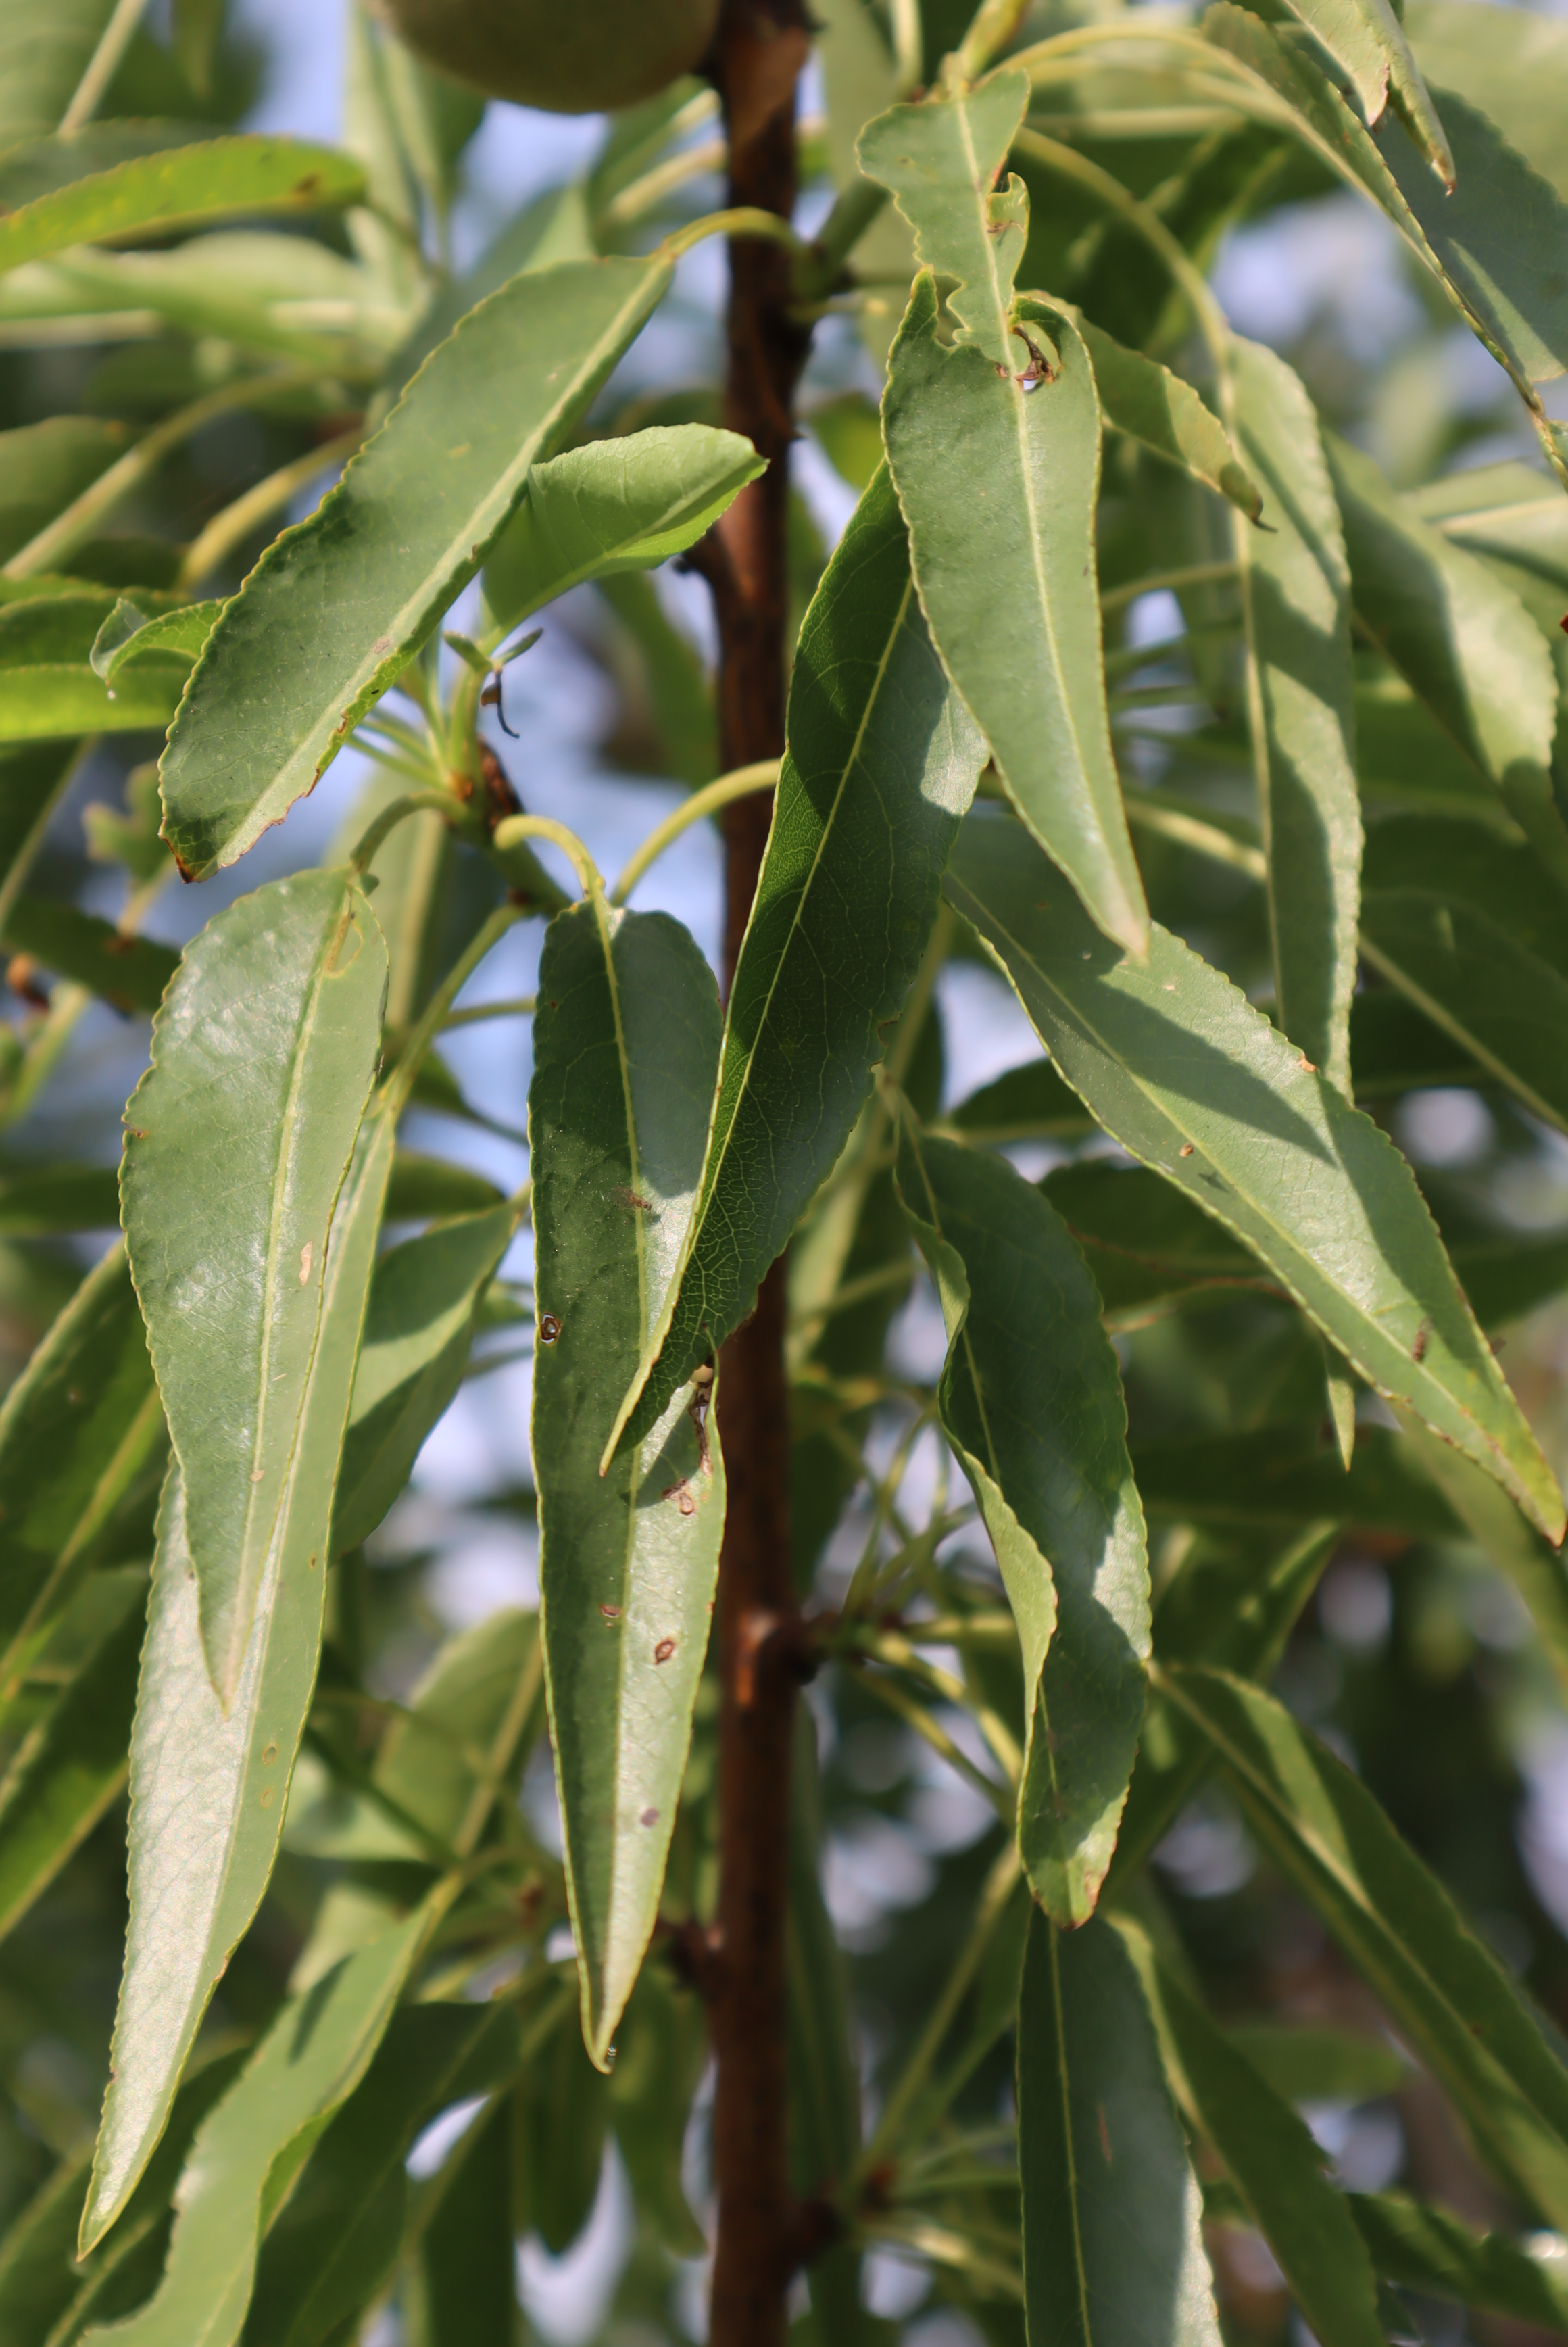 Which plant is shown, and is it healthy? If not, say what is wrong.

almond, shot hole disease
